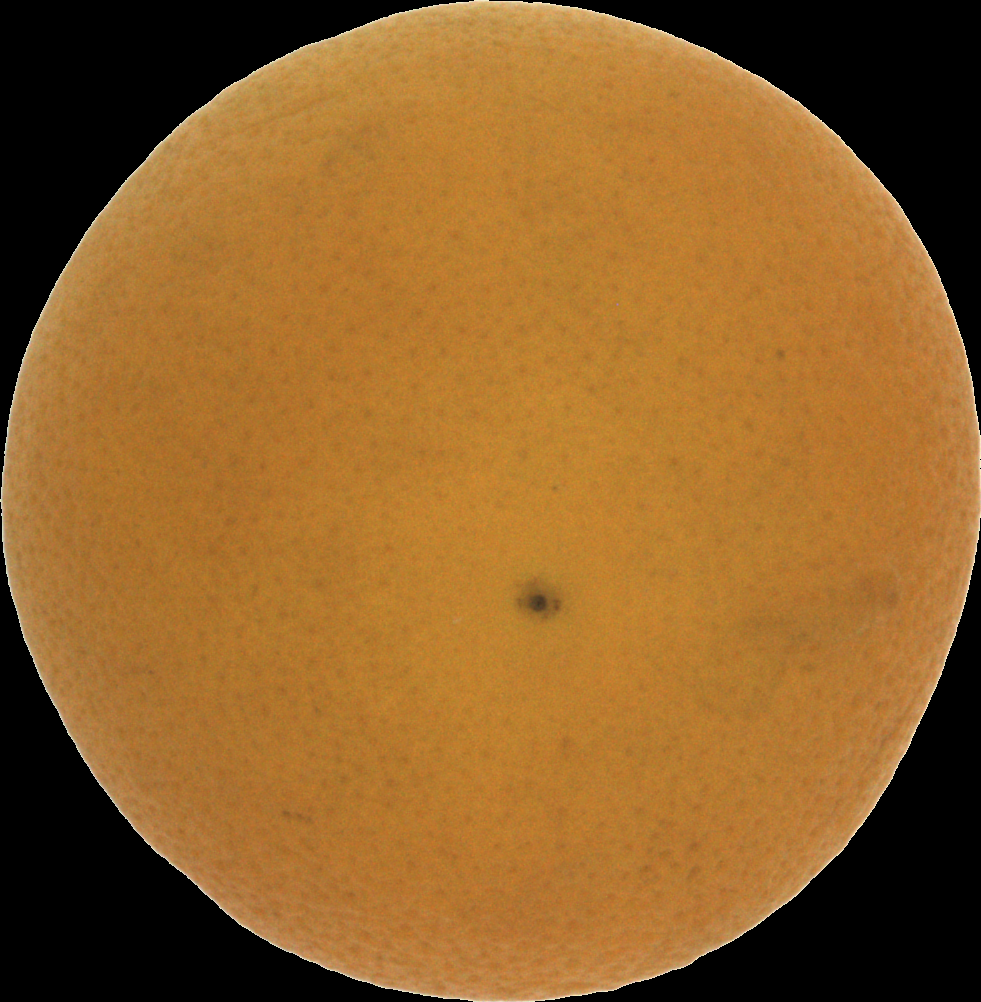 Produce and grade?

orange, bad
